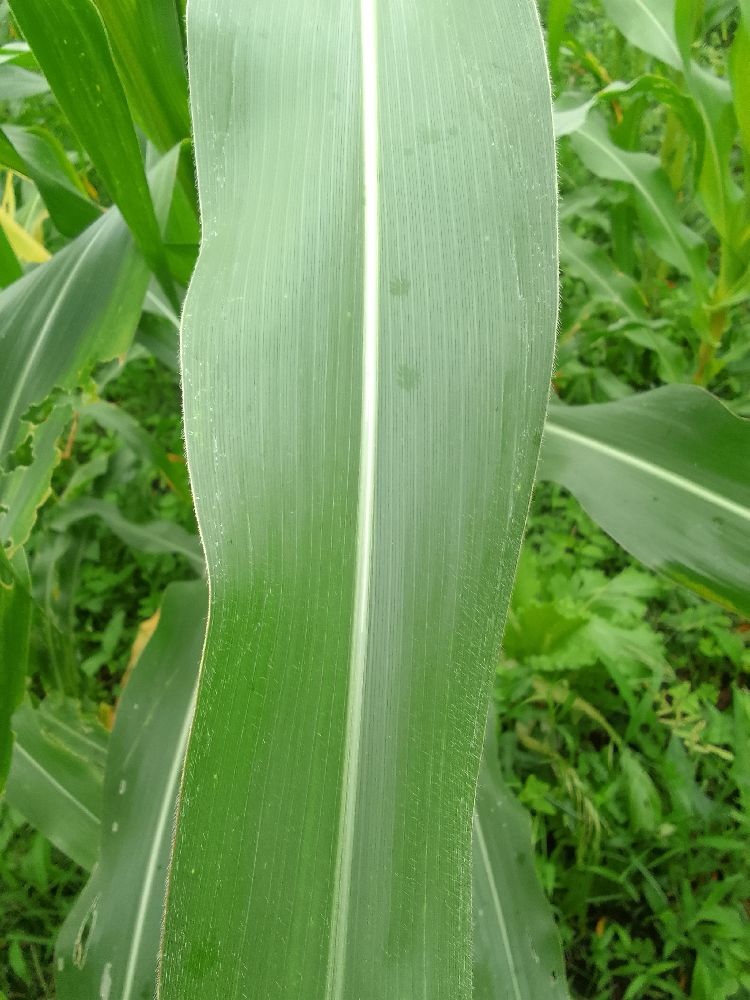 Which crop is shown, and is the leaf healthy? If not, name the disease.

maize, healthy
